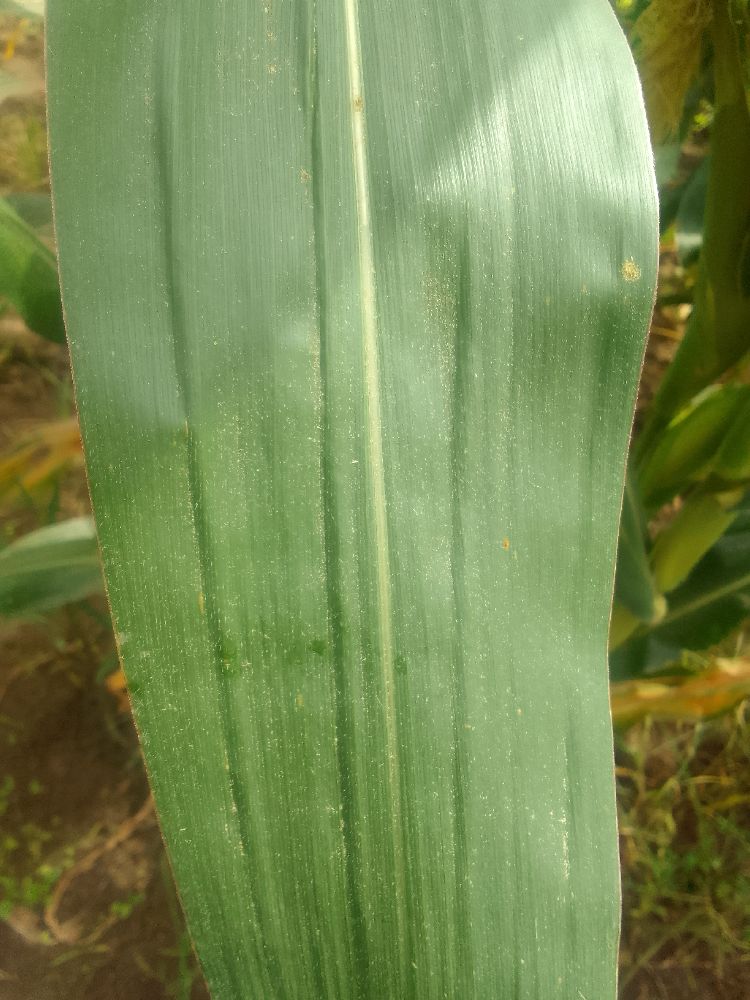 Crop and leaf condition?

maize, healthy
